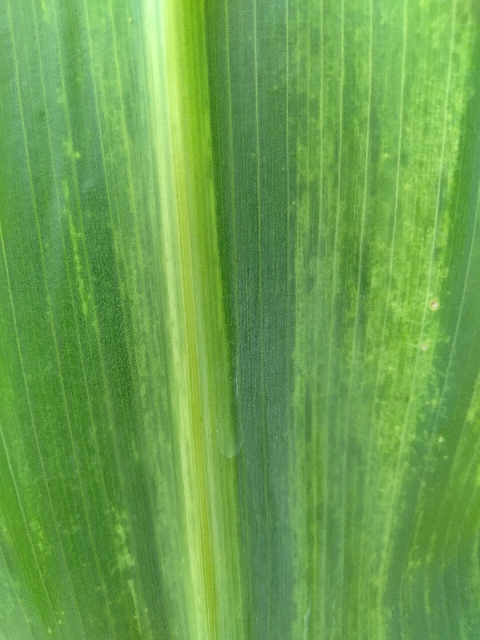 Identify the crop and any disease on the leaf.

maize, maize lethal necrosis
